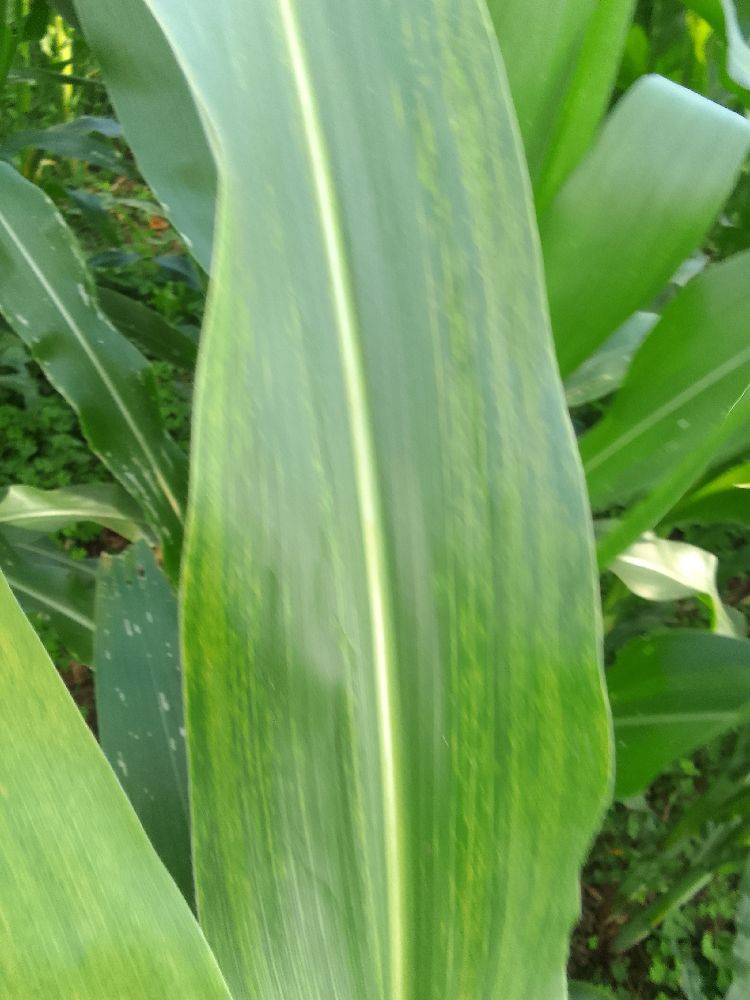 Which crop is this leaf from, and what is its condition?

maize, maize lethal necrosis
